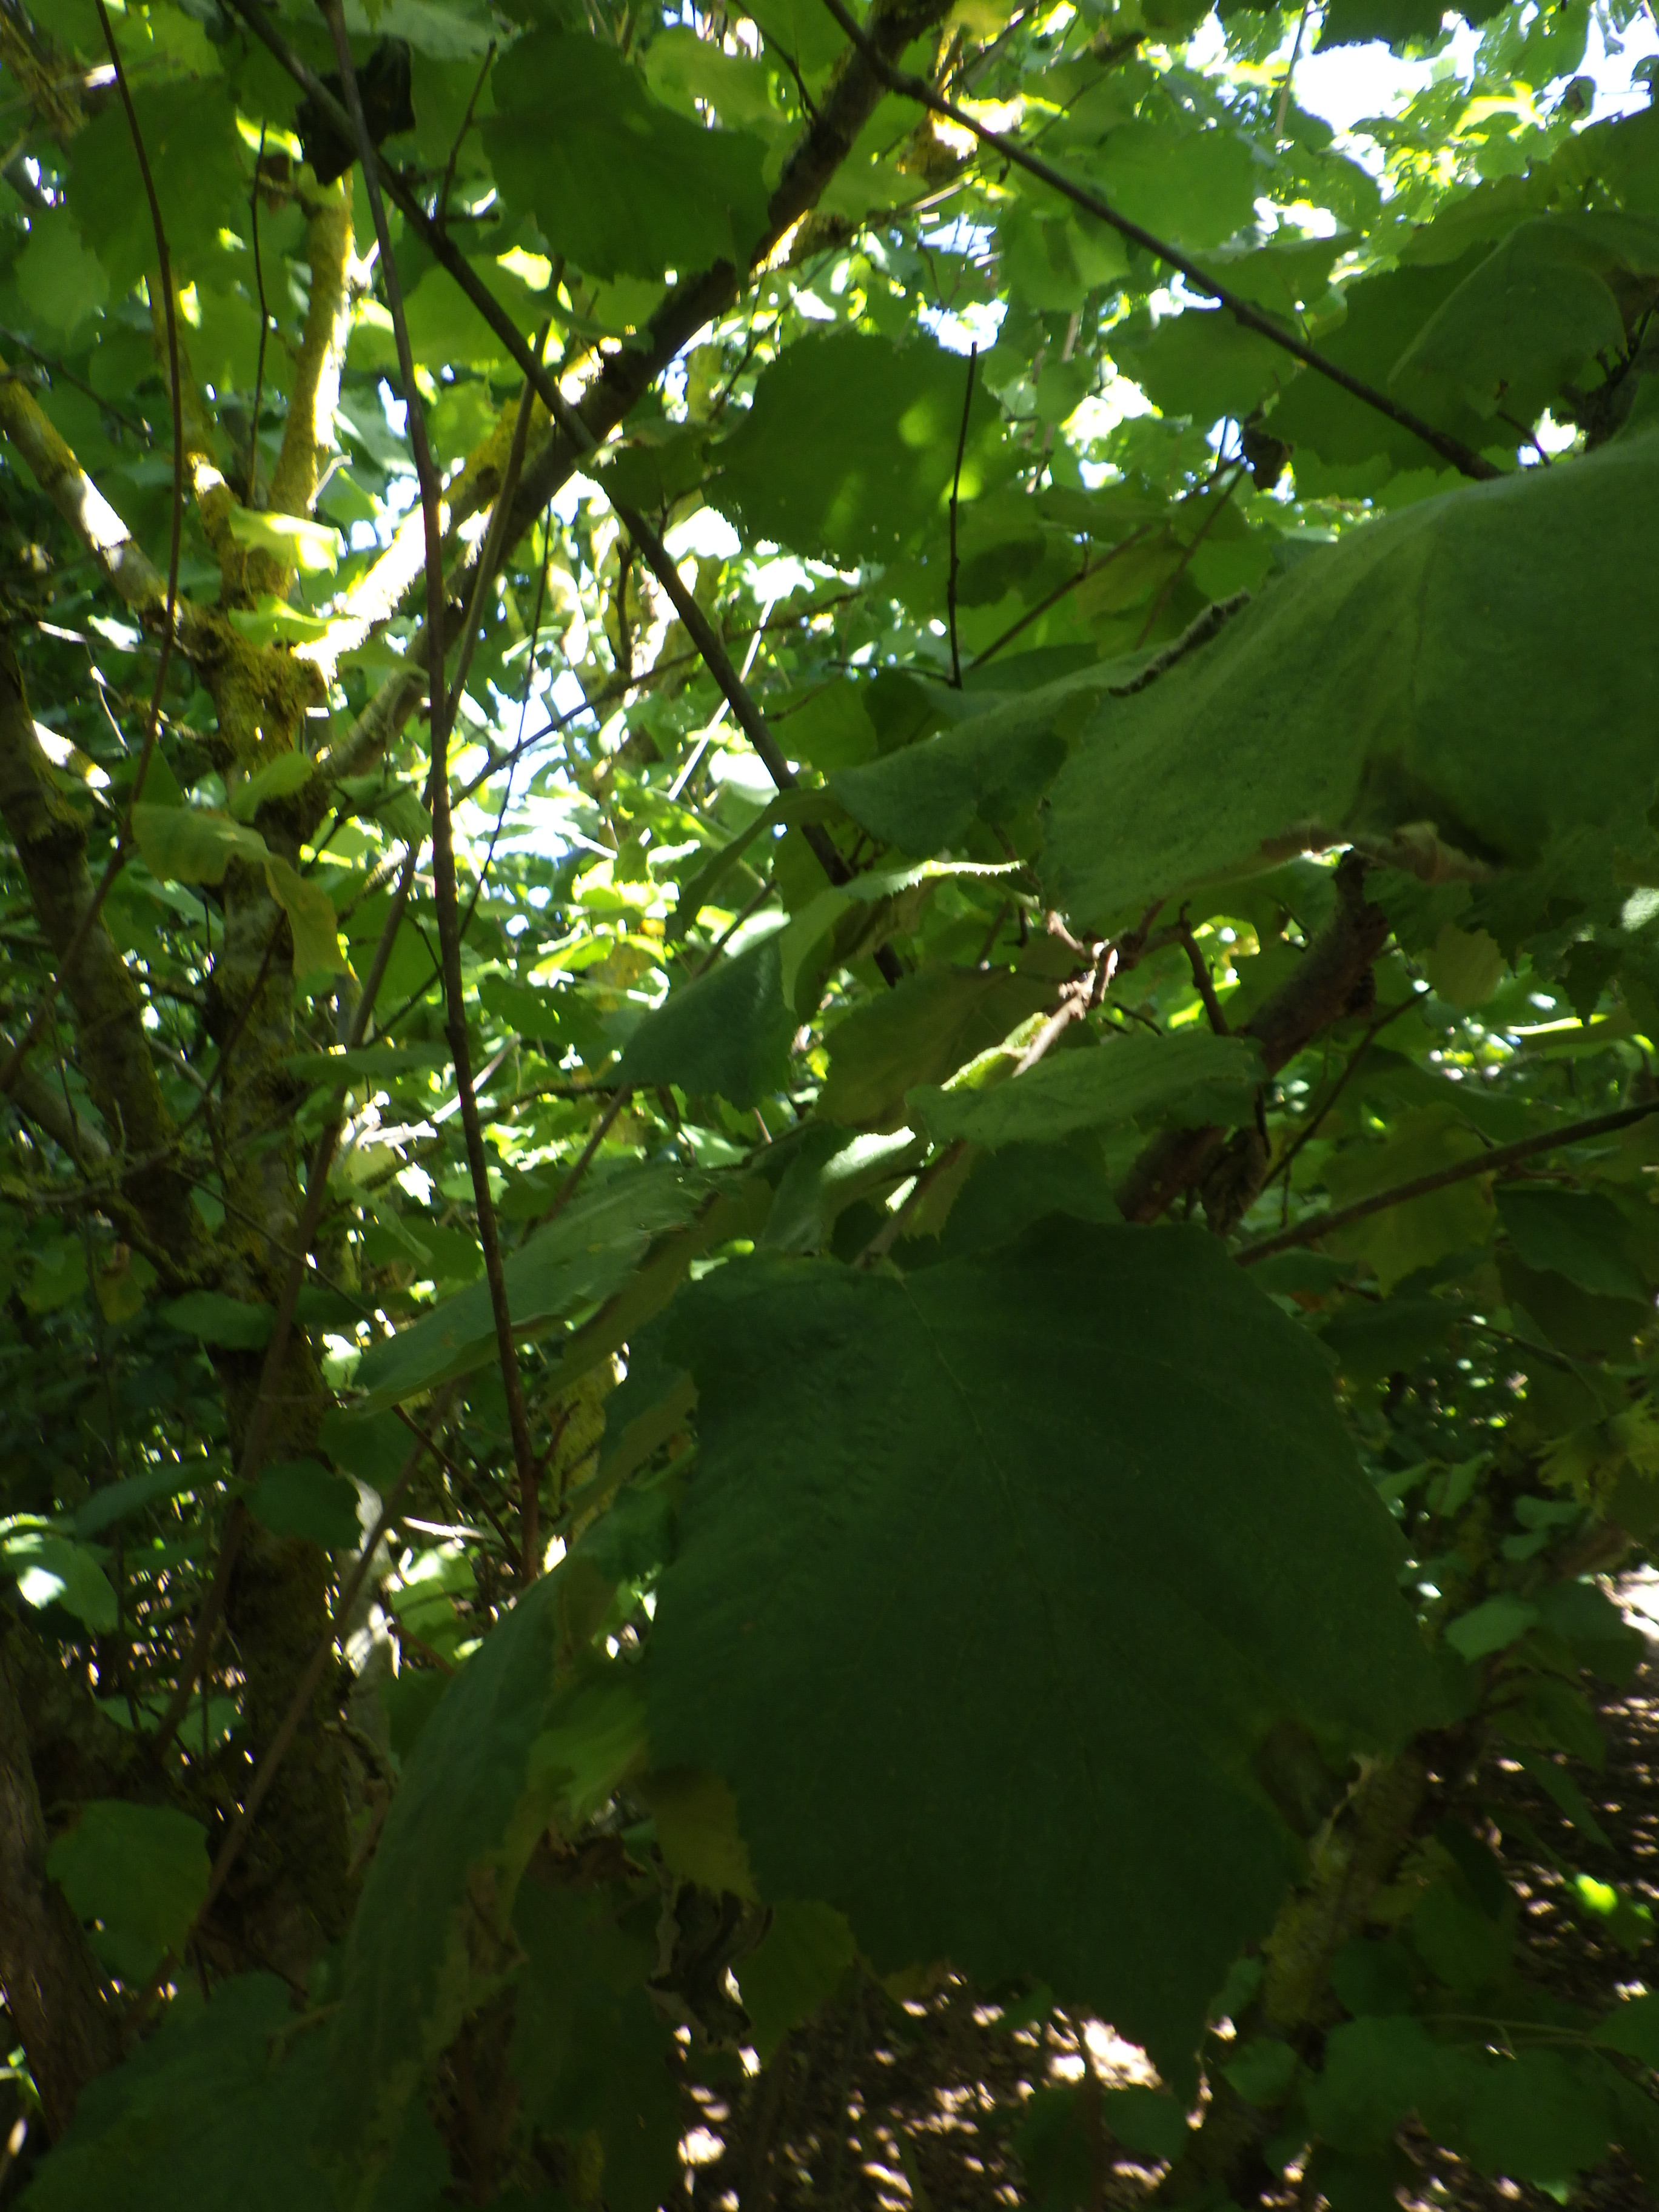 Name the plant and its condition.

hazel, sunburn
